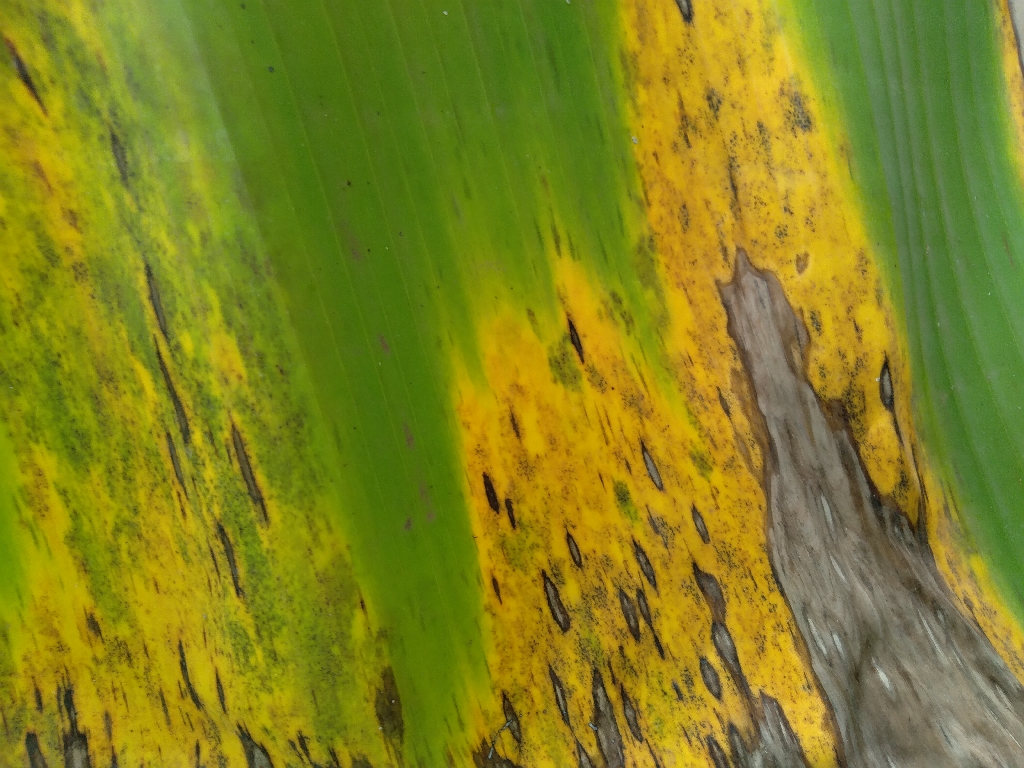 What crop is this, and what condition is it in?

banana, black sigatoka
